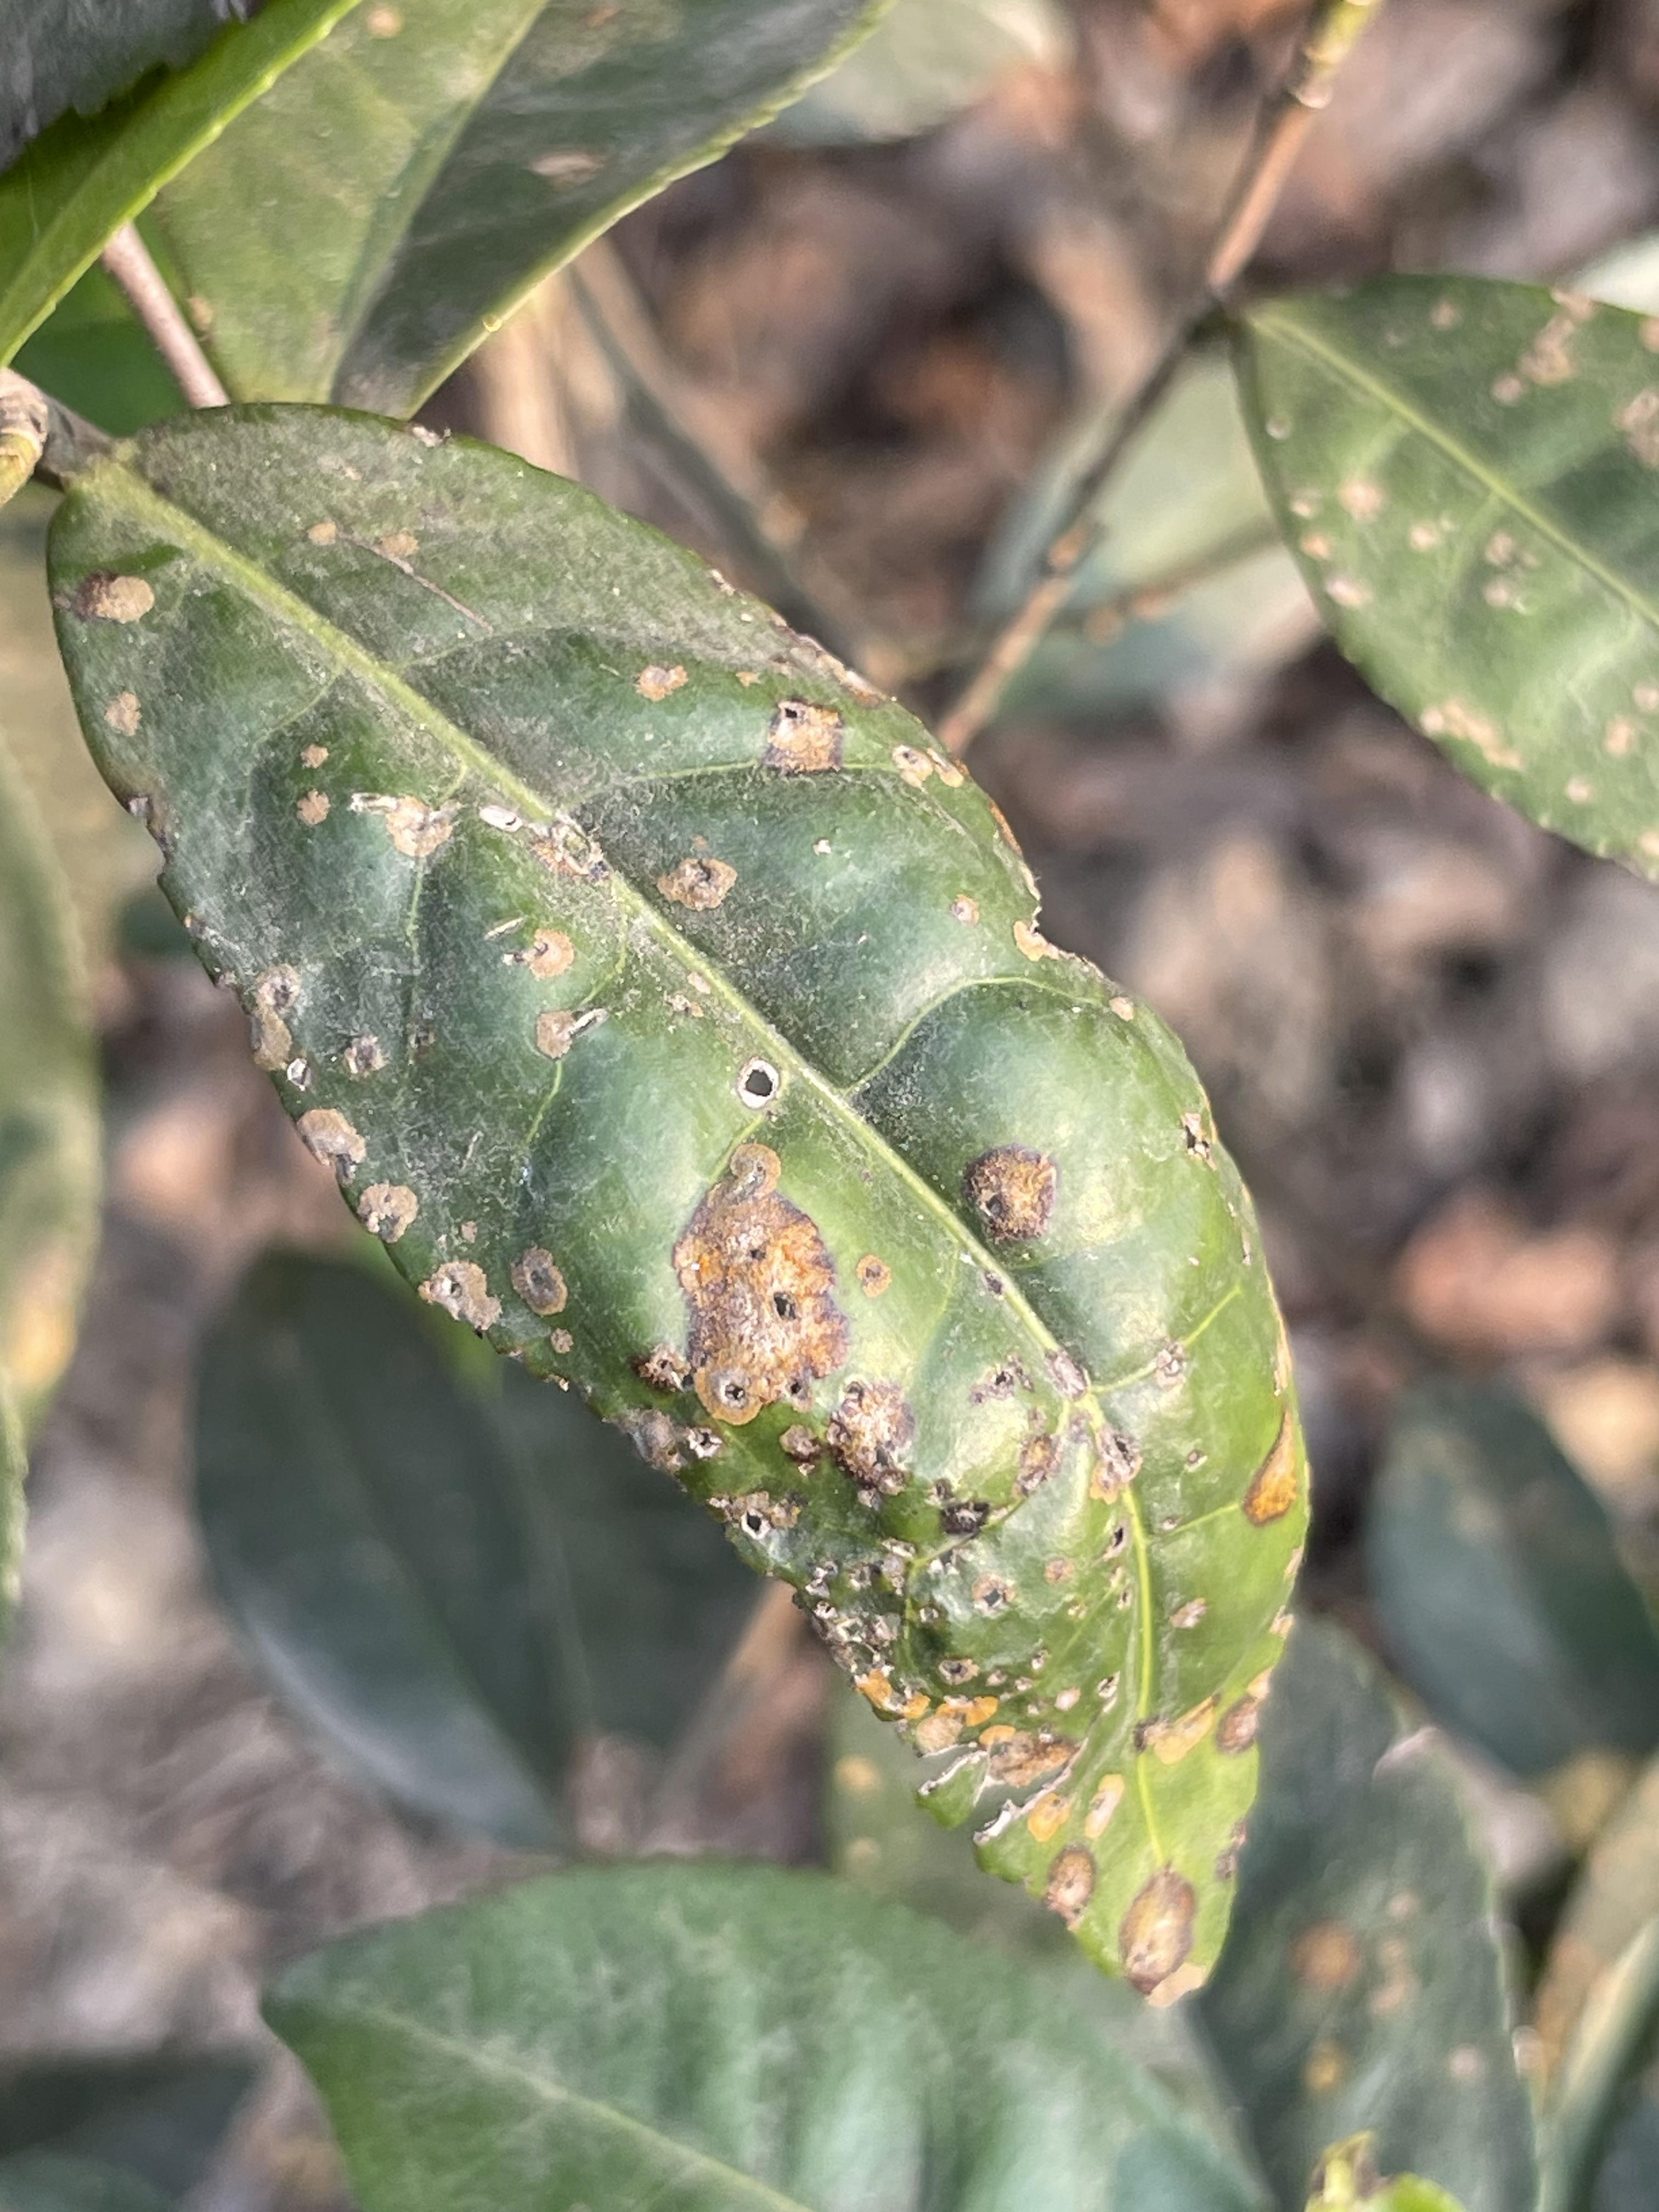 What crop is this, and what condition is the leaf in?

tea, red rust
